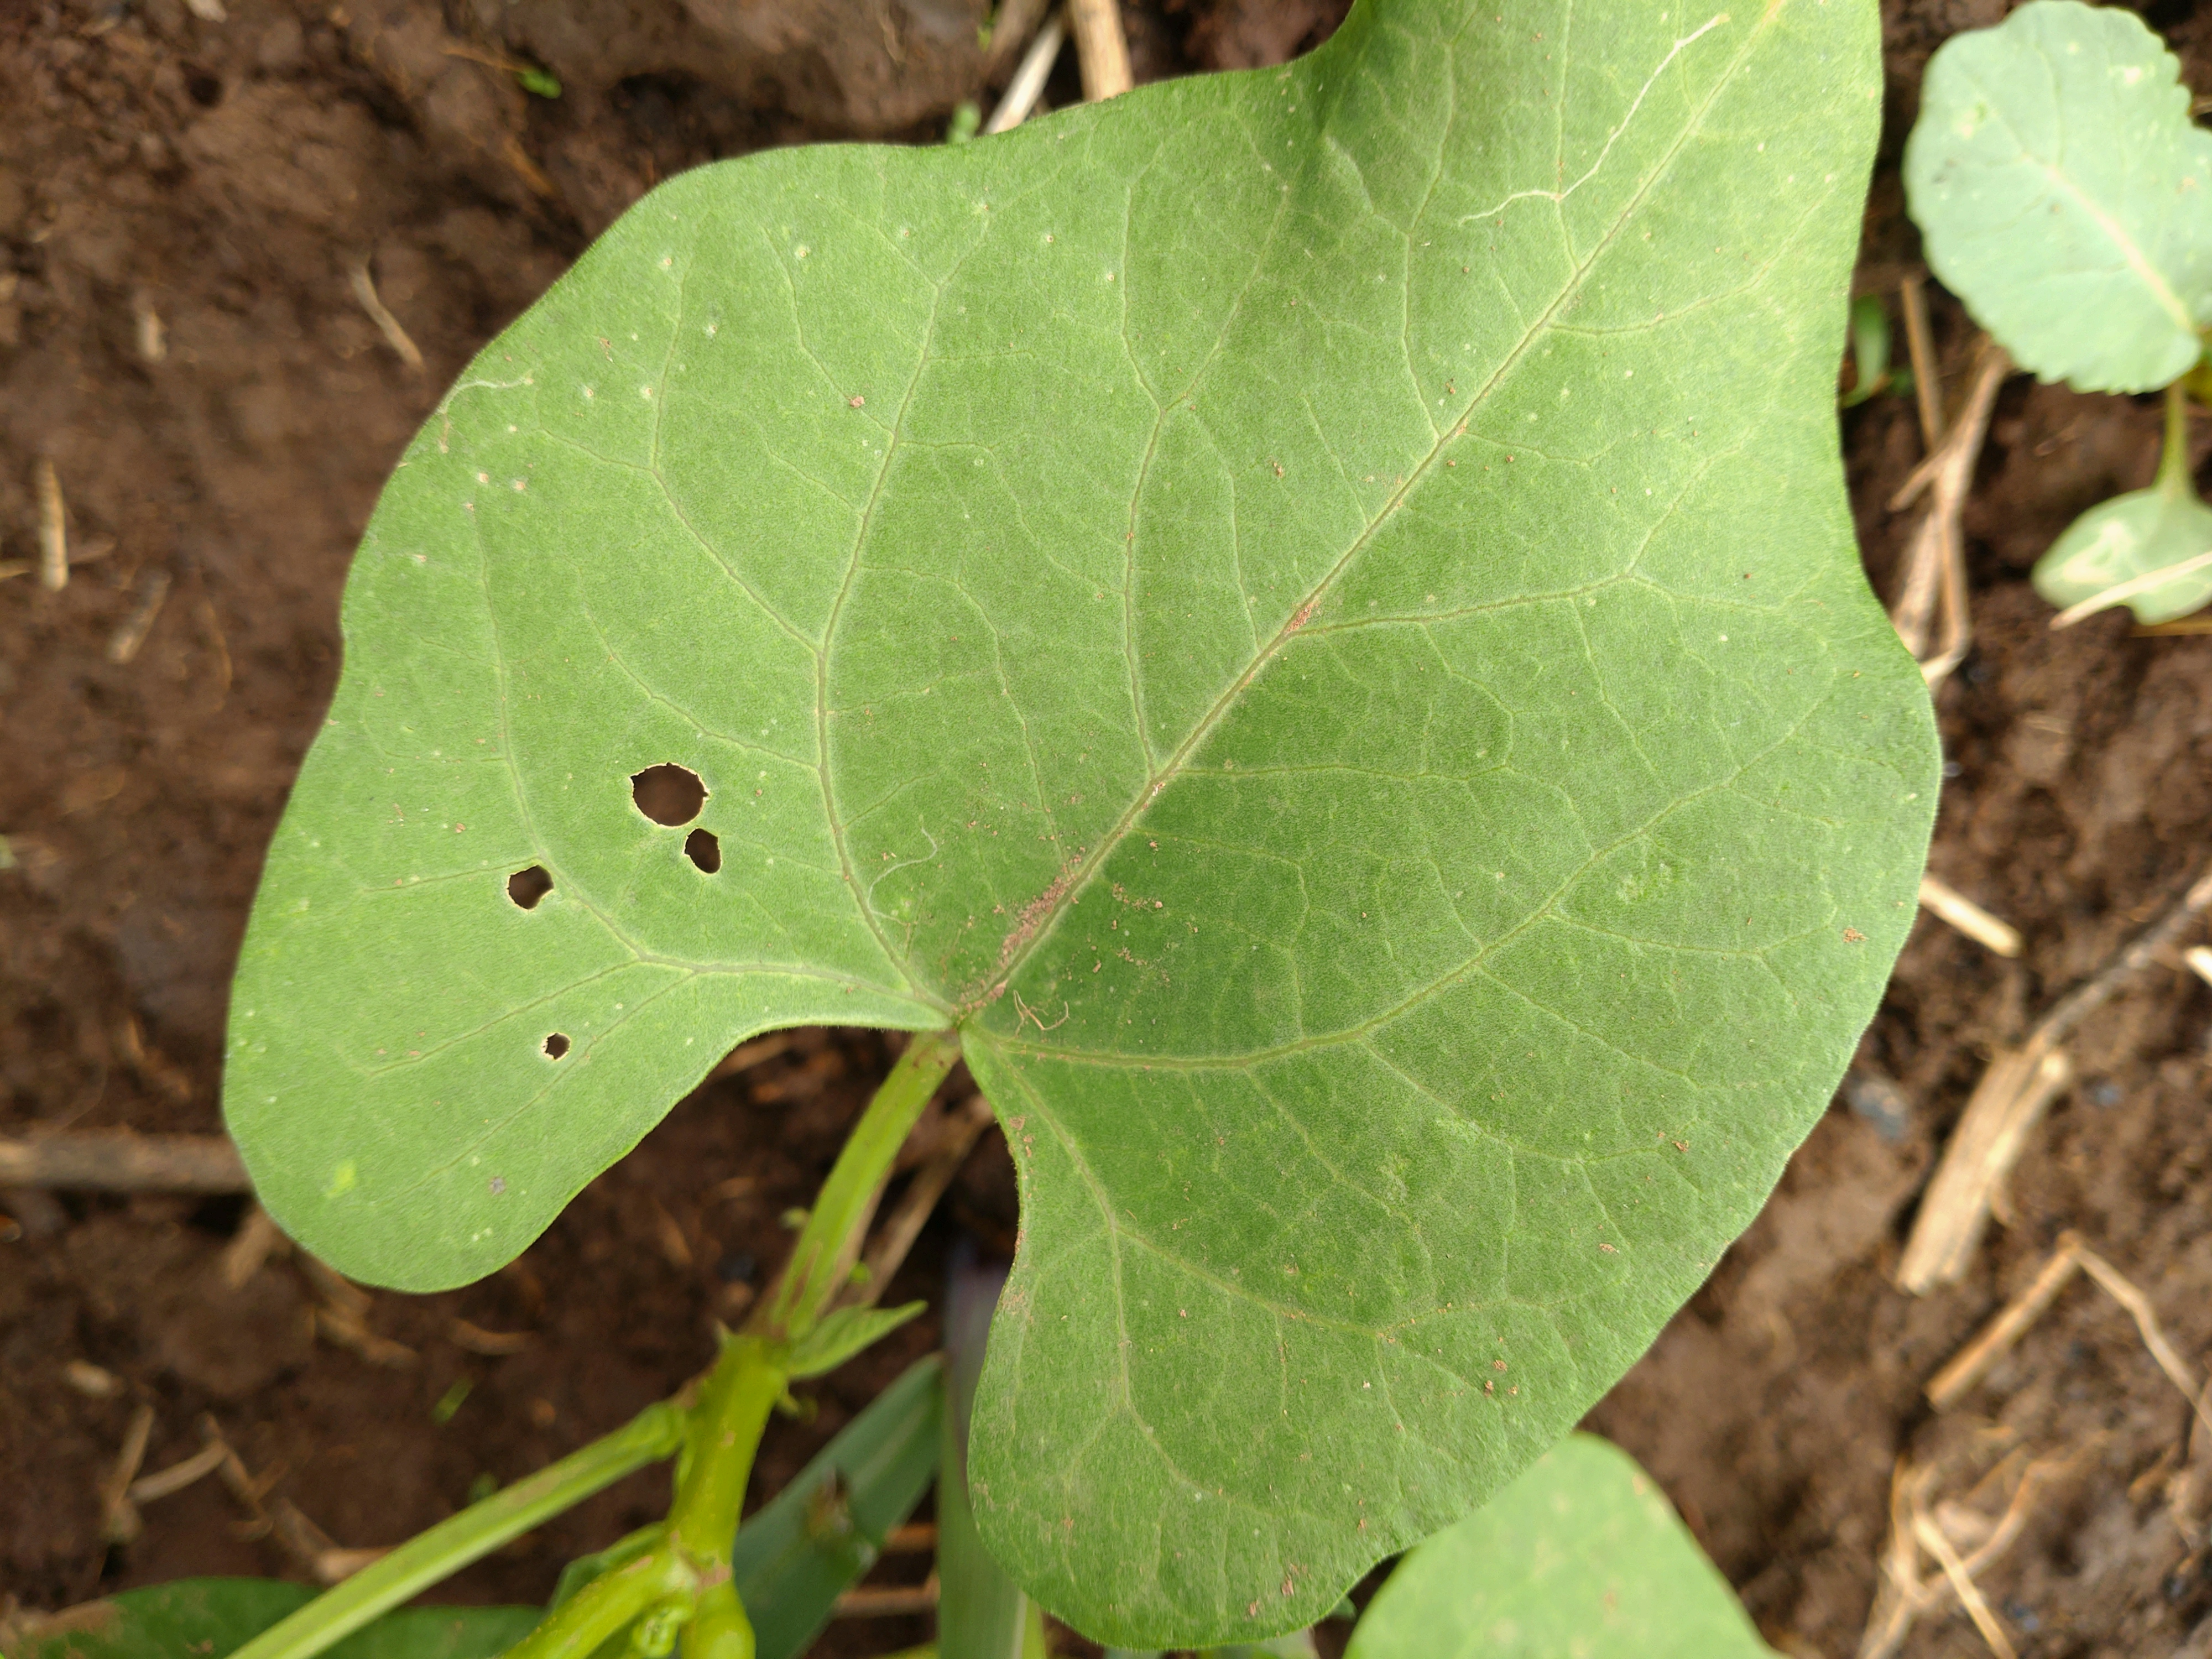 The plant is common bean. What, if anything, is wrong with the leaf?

healthy
